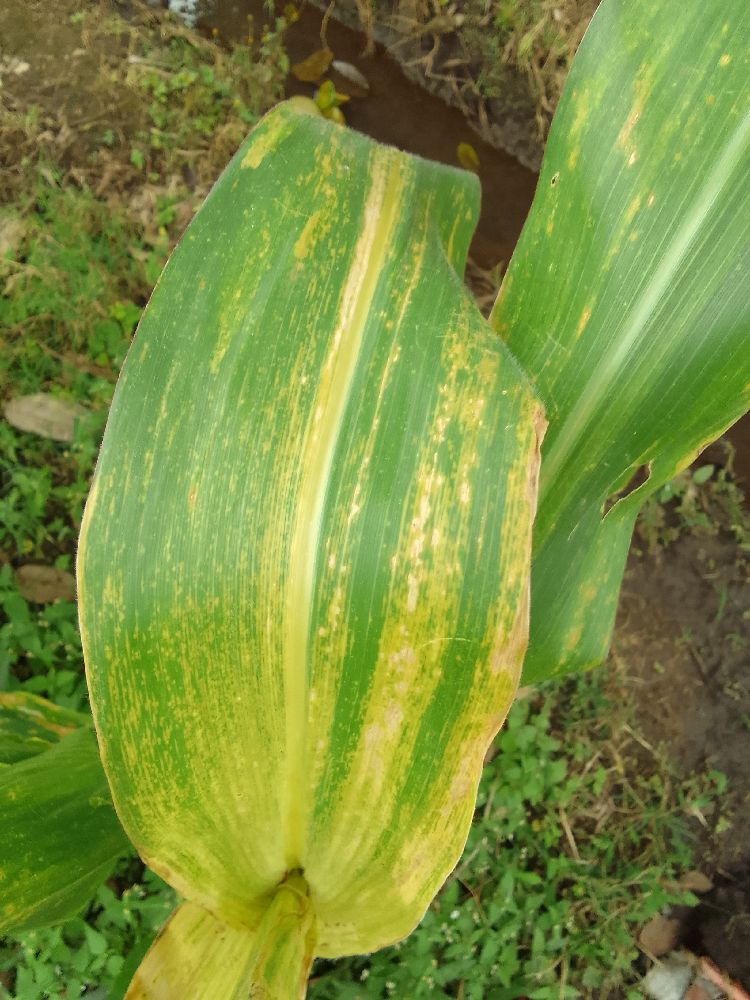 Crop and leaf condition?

maize, maize lethal necrosis
